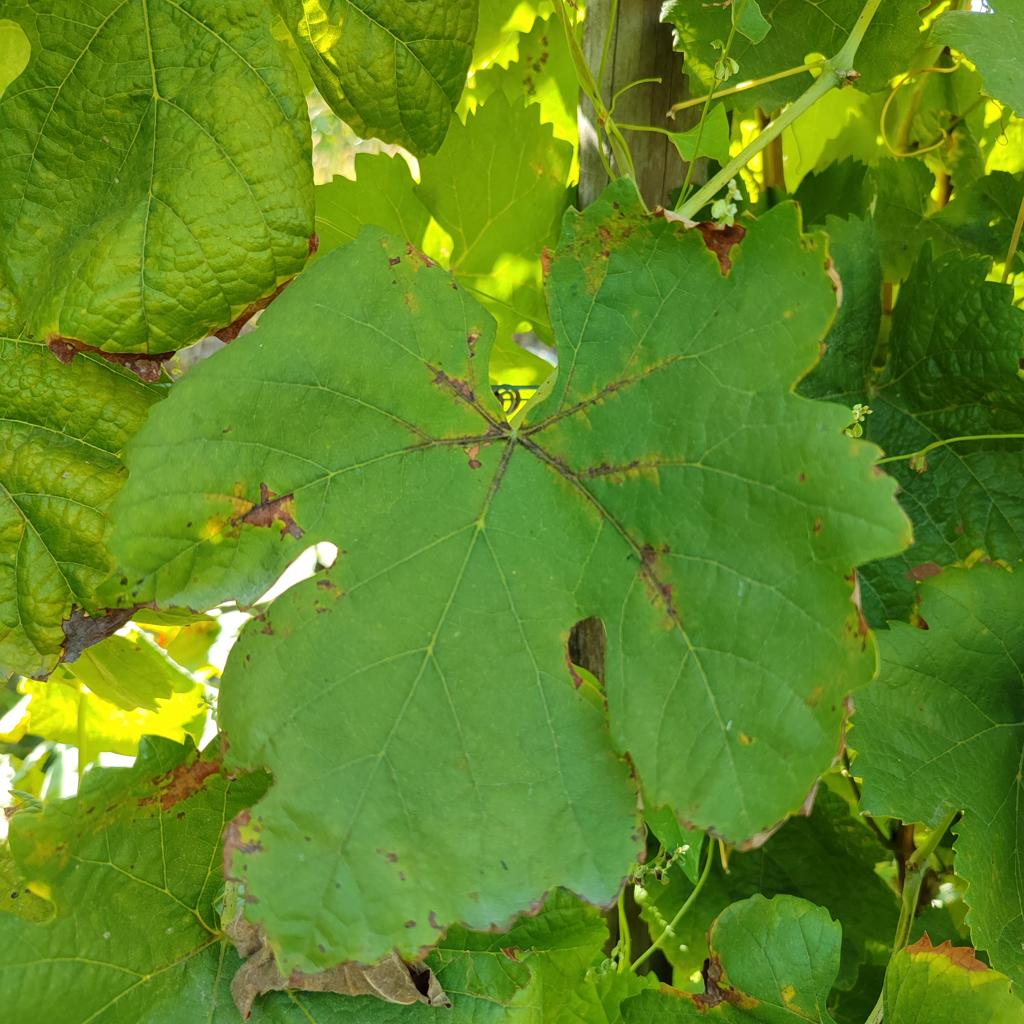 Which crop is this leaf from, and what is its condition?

grapevine, downy mildew
